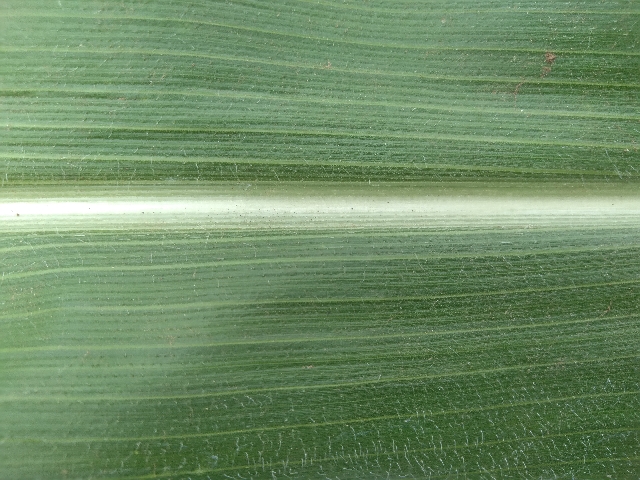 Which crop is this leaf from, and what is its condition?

maize, healthy
